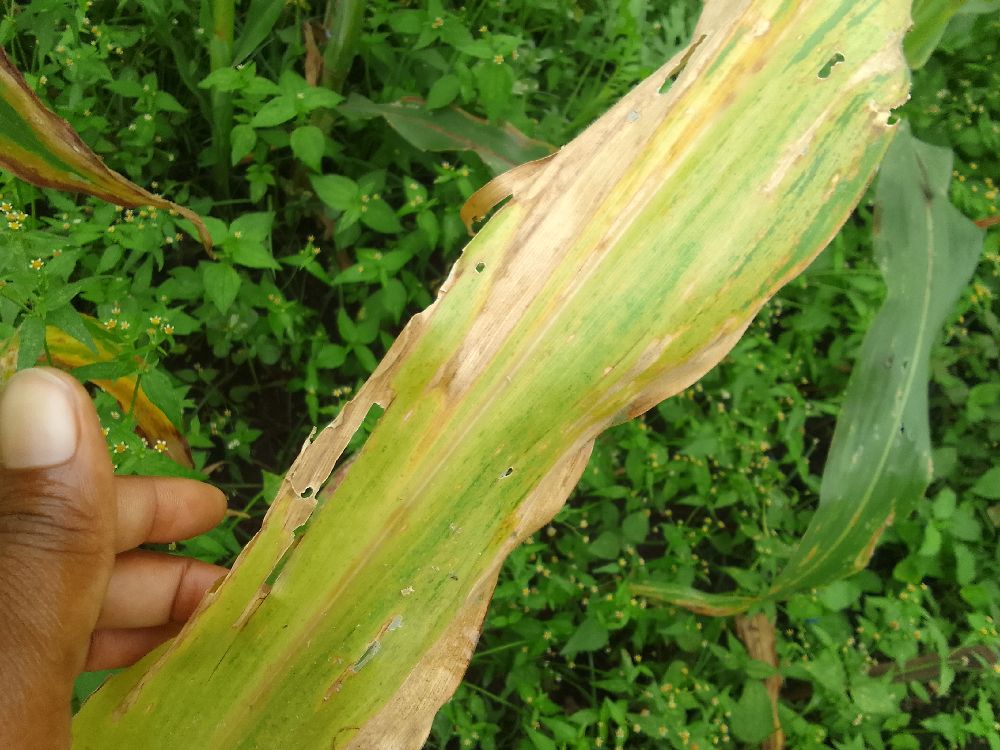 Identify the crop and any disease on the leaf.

maize, maize lethal necrosis
